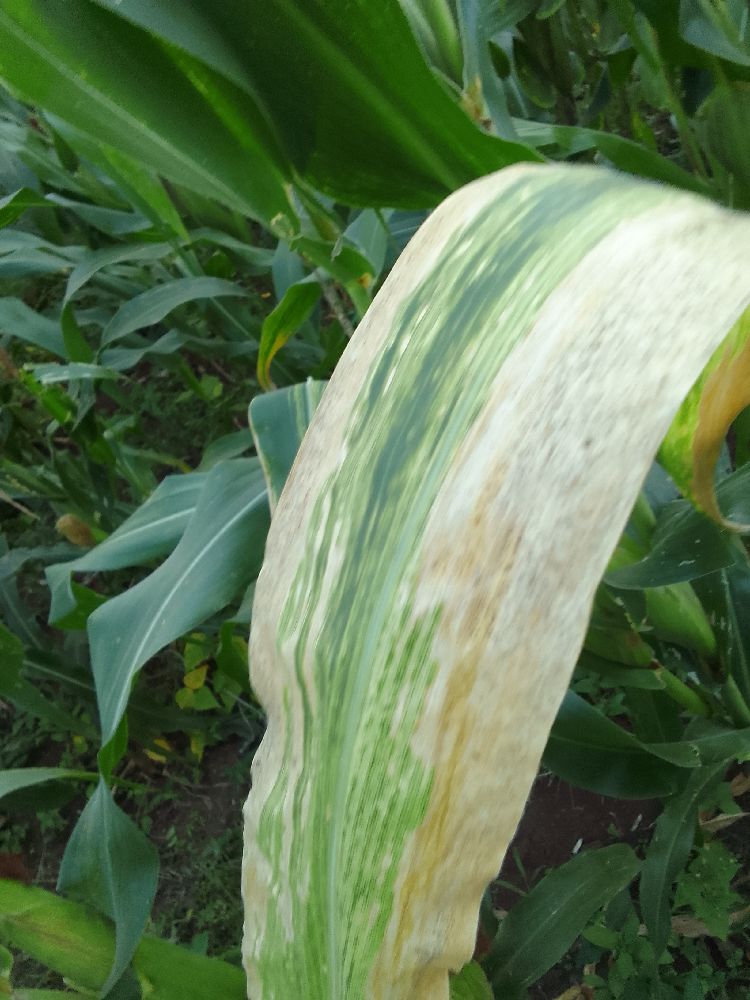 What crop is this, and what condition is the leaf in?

maize, maize lethal necrosis
